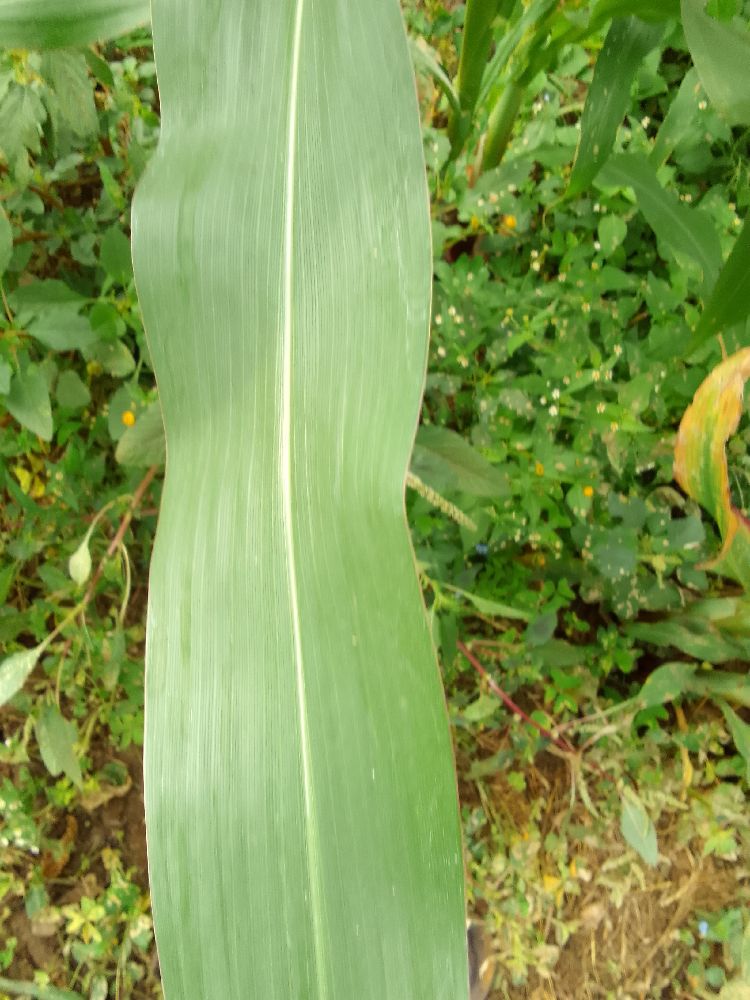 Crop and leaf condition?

maize, healthy
